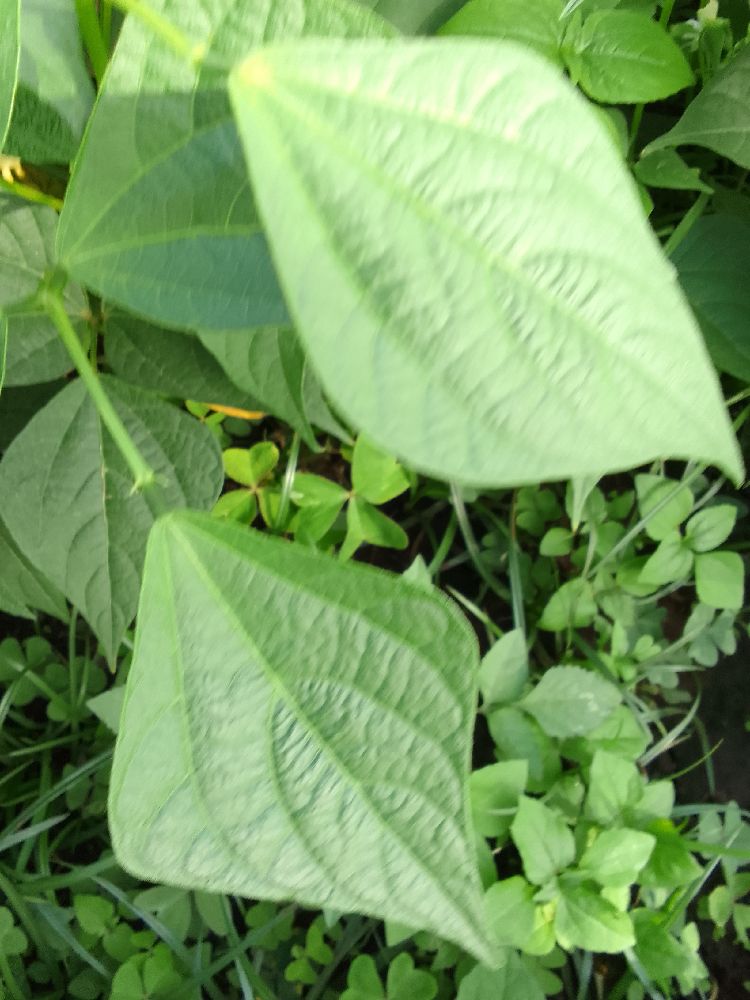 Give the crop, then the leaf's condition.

common bean, healthy
